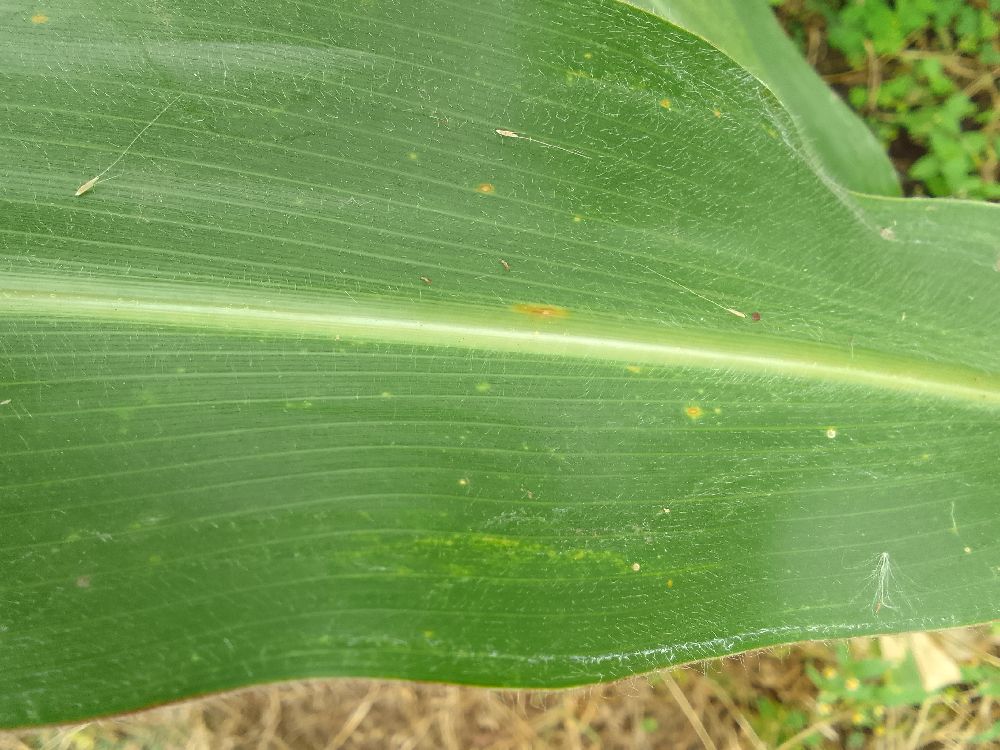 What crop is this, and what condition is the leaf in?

maize, healthy
